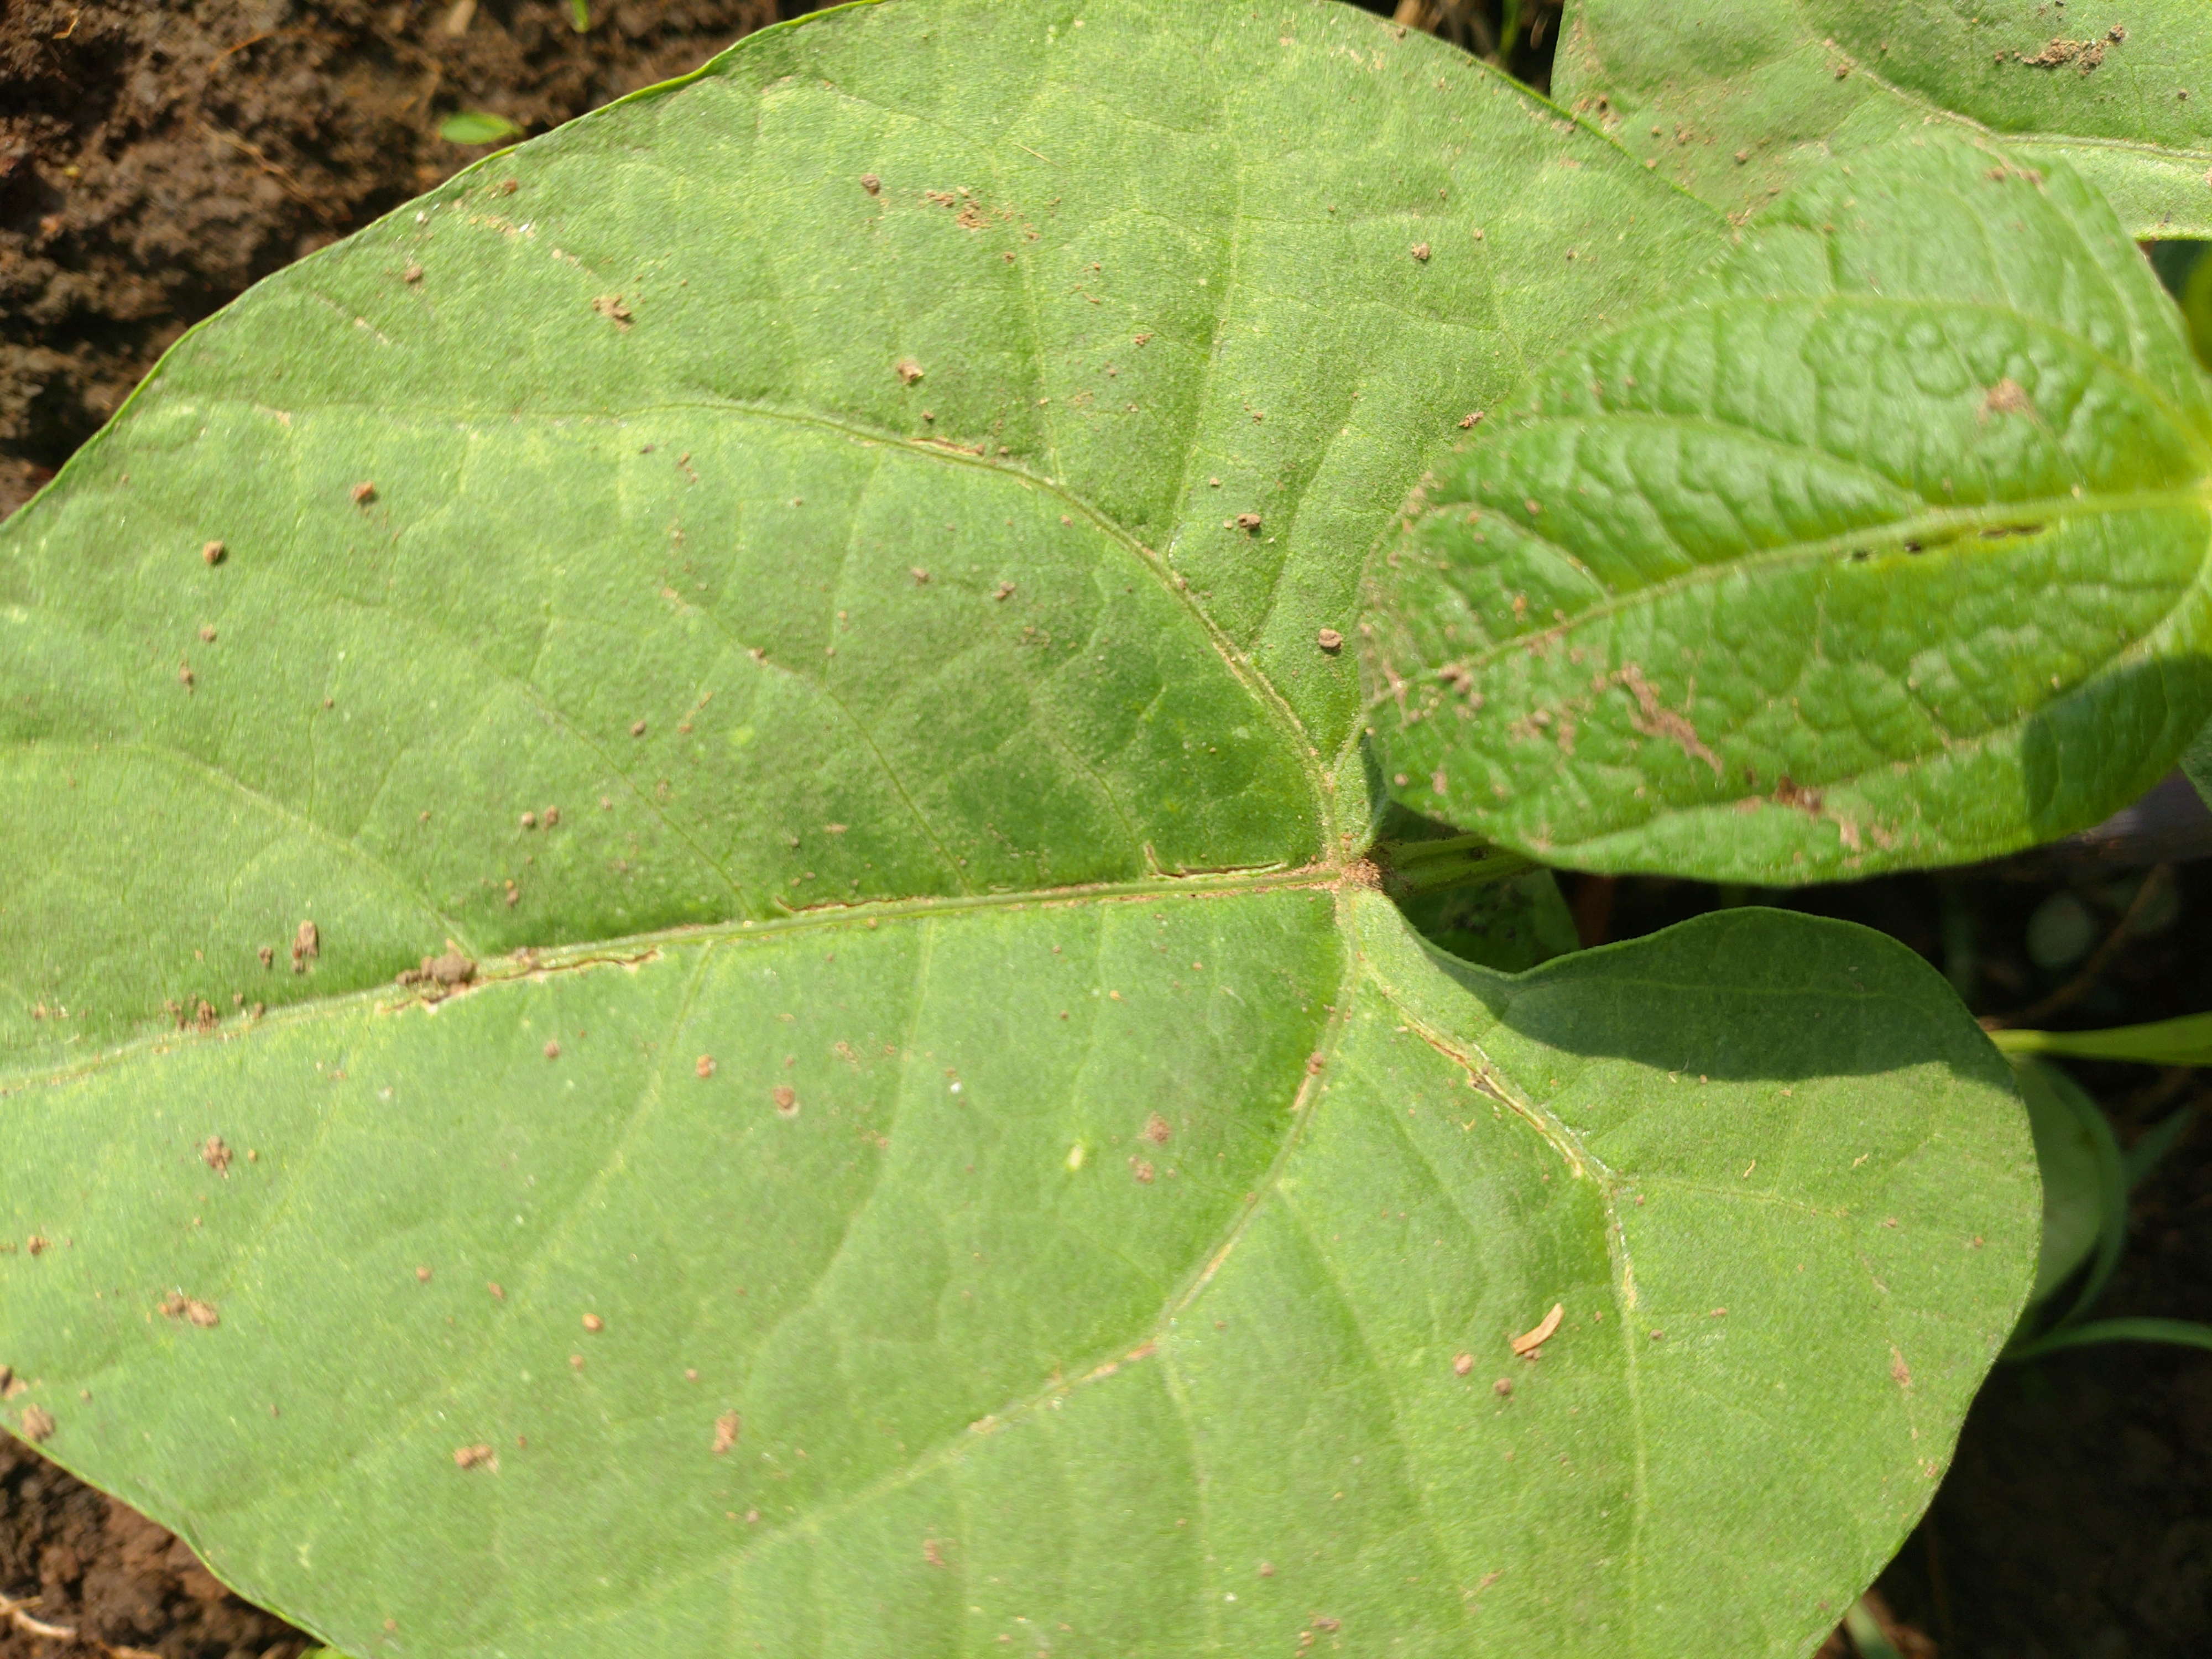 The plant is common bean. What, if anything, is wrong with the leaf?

healthy
